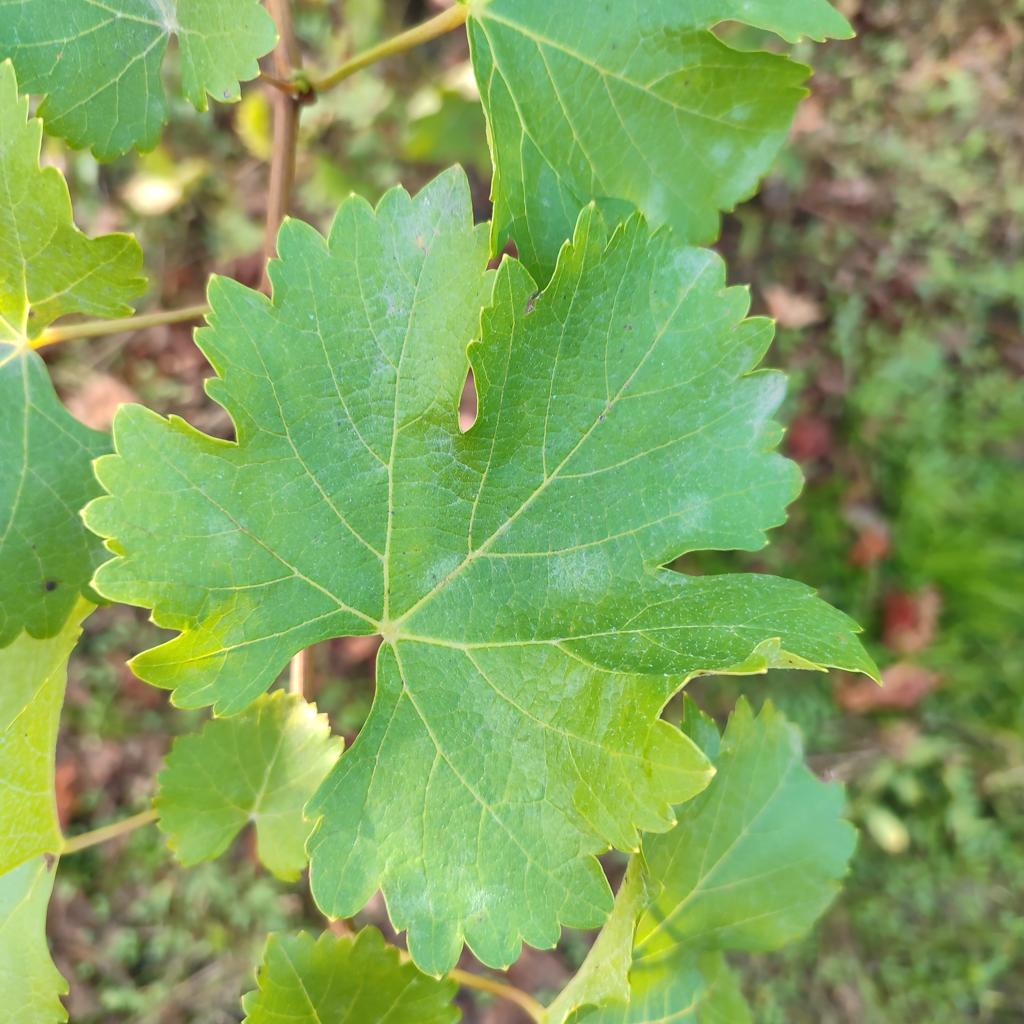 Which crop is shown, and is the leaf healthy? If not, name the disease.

grapevine, powdery mildew
